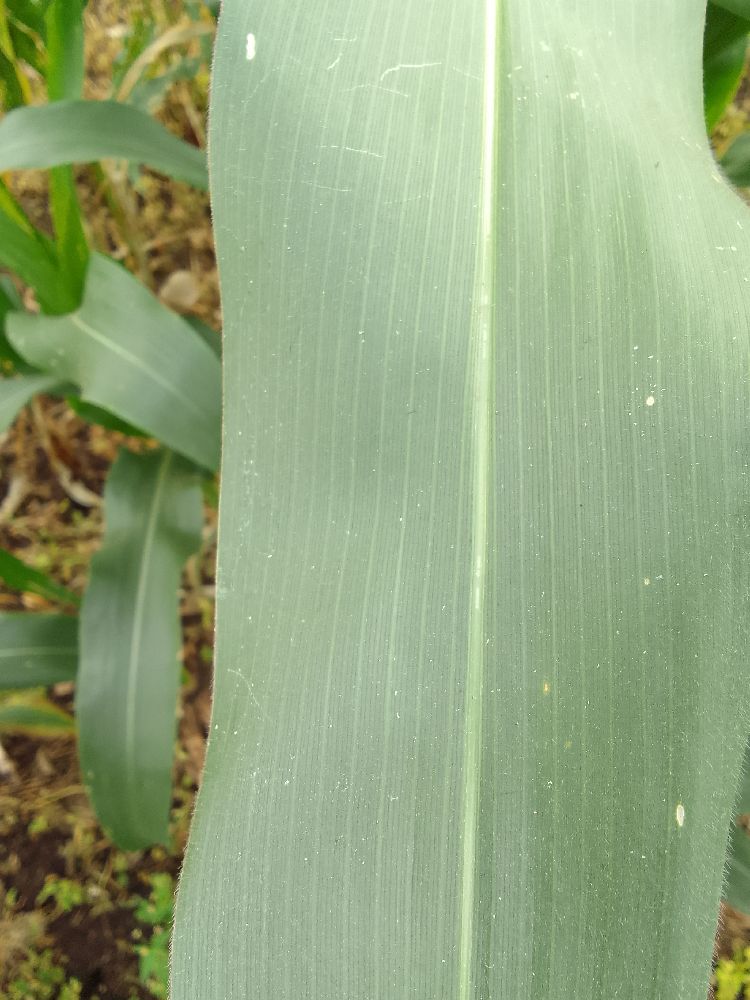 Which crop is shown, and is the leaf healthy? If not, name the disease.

maize, healthy
